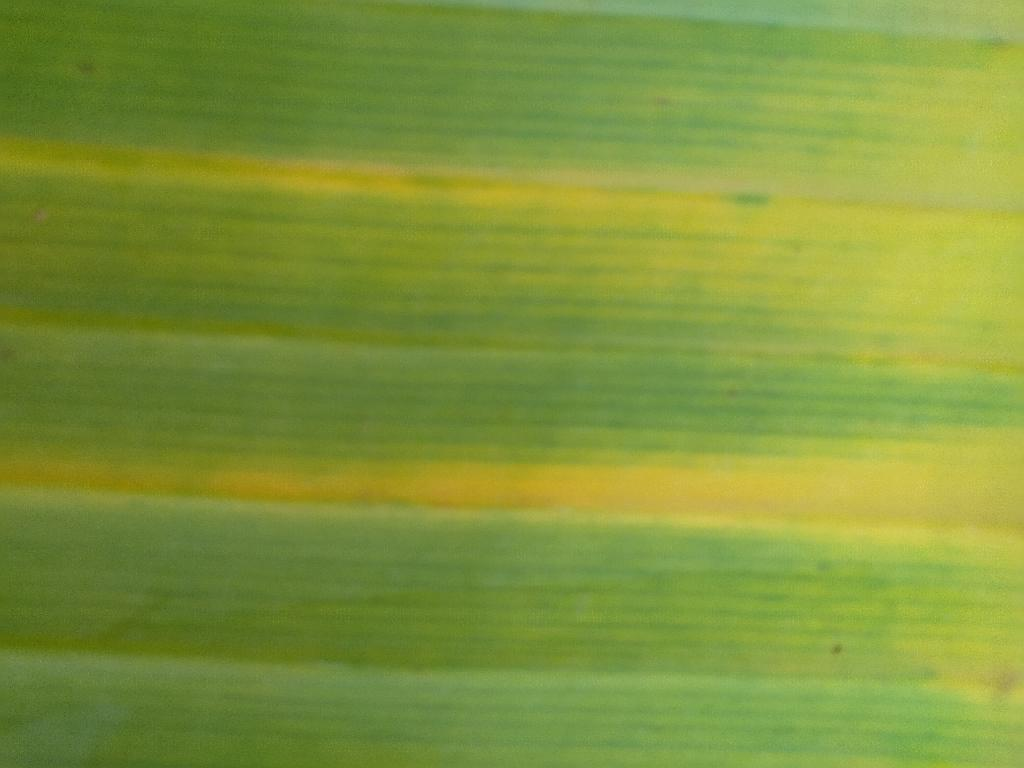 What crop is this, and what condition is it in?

banana, fusarium wilt race 1
